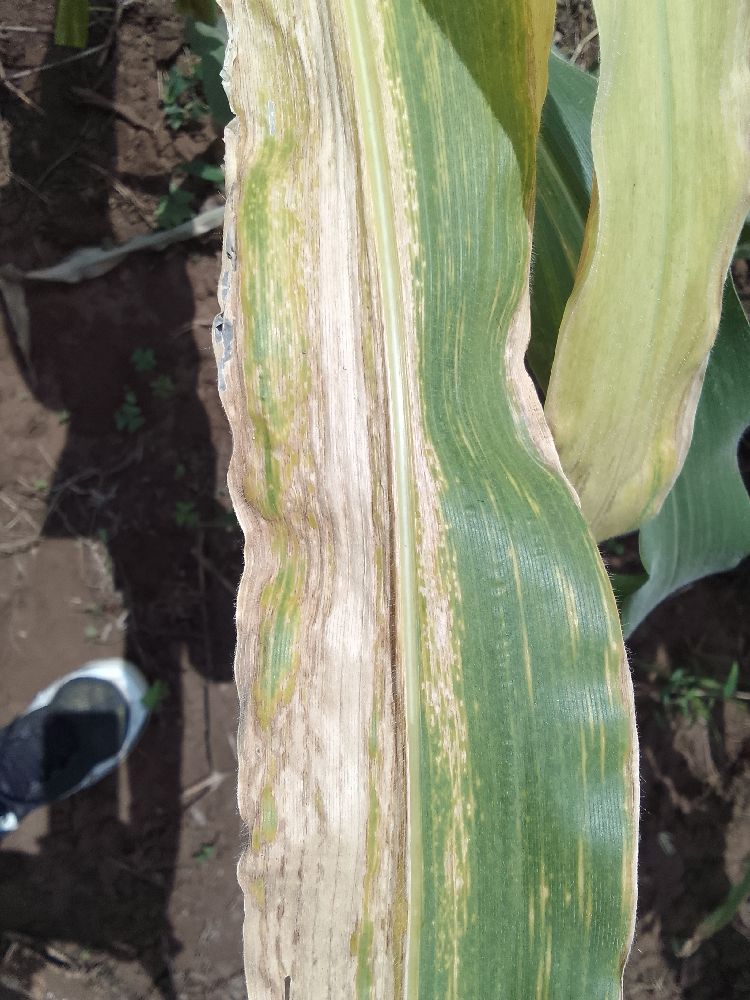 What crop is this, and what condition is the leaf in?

maize, maize lethal necrosis
